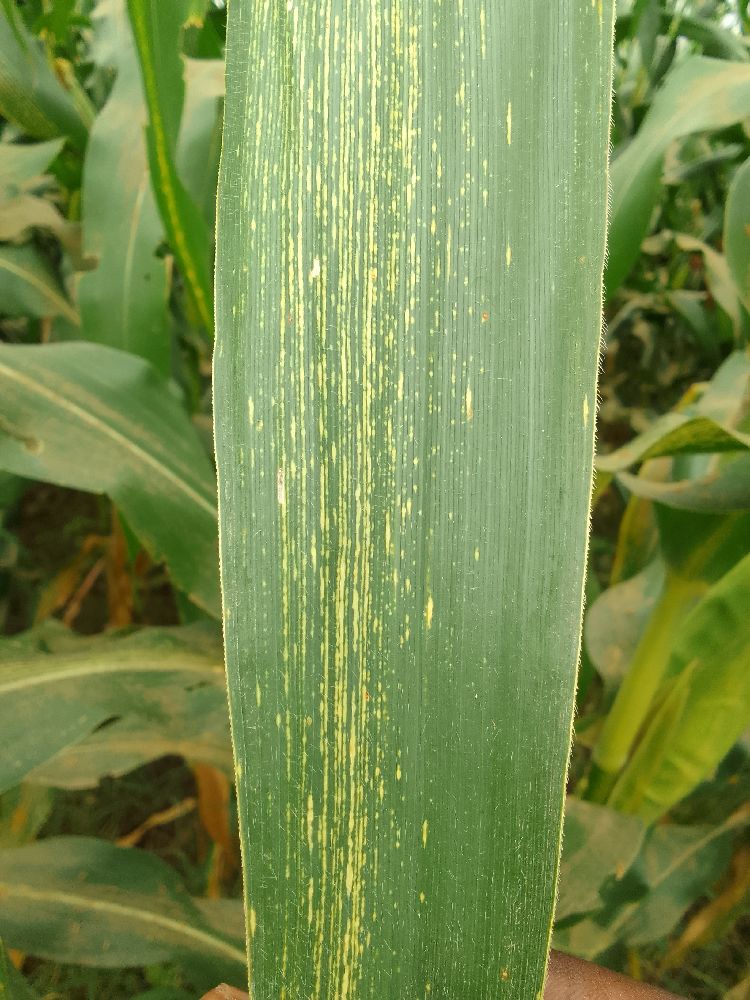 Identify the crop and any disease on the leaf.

maize, maize streak virus
